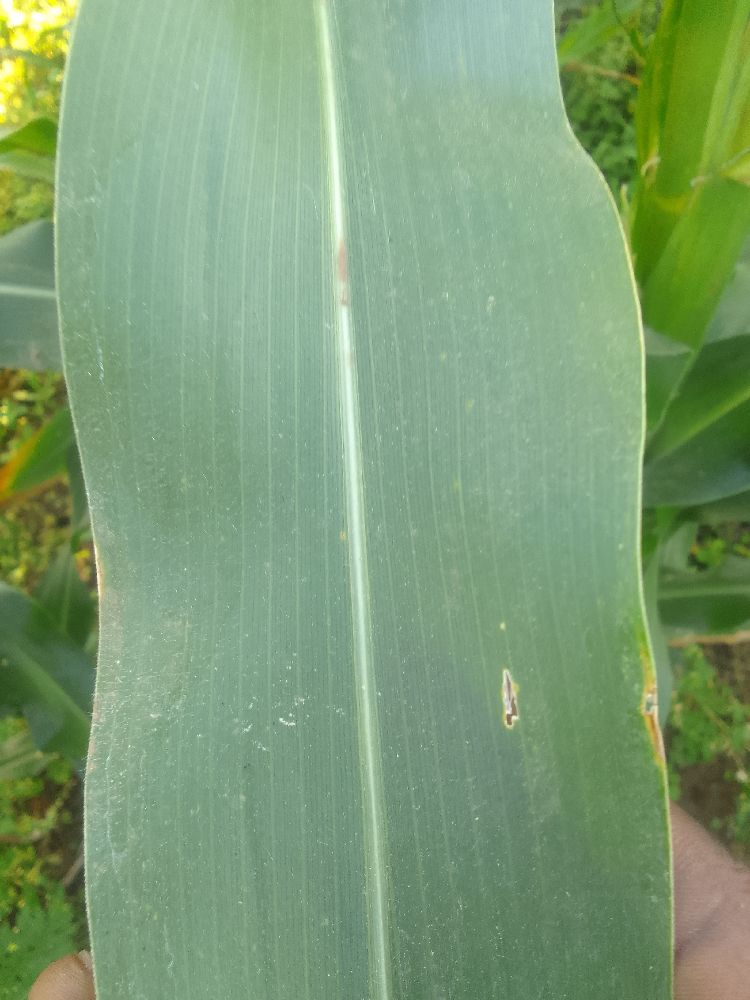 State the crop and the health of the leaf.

maize, healthy
